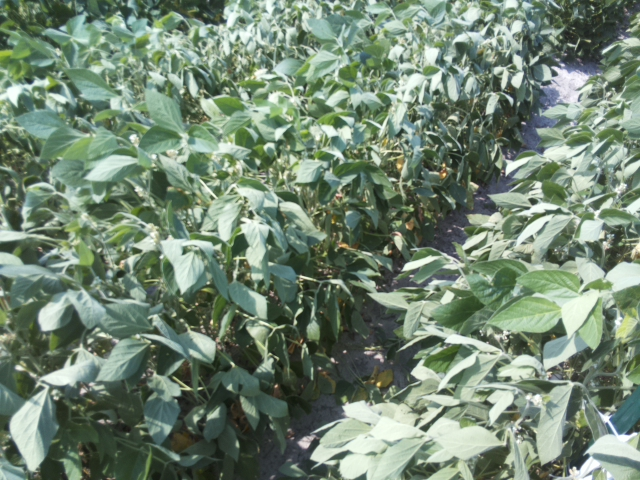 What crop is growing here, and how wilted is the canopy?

soybean, slight leaflet or petiole turgor loss in upper canopy
